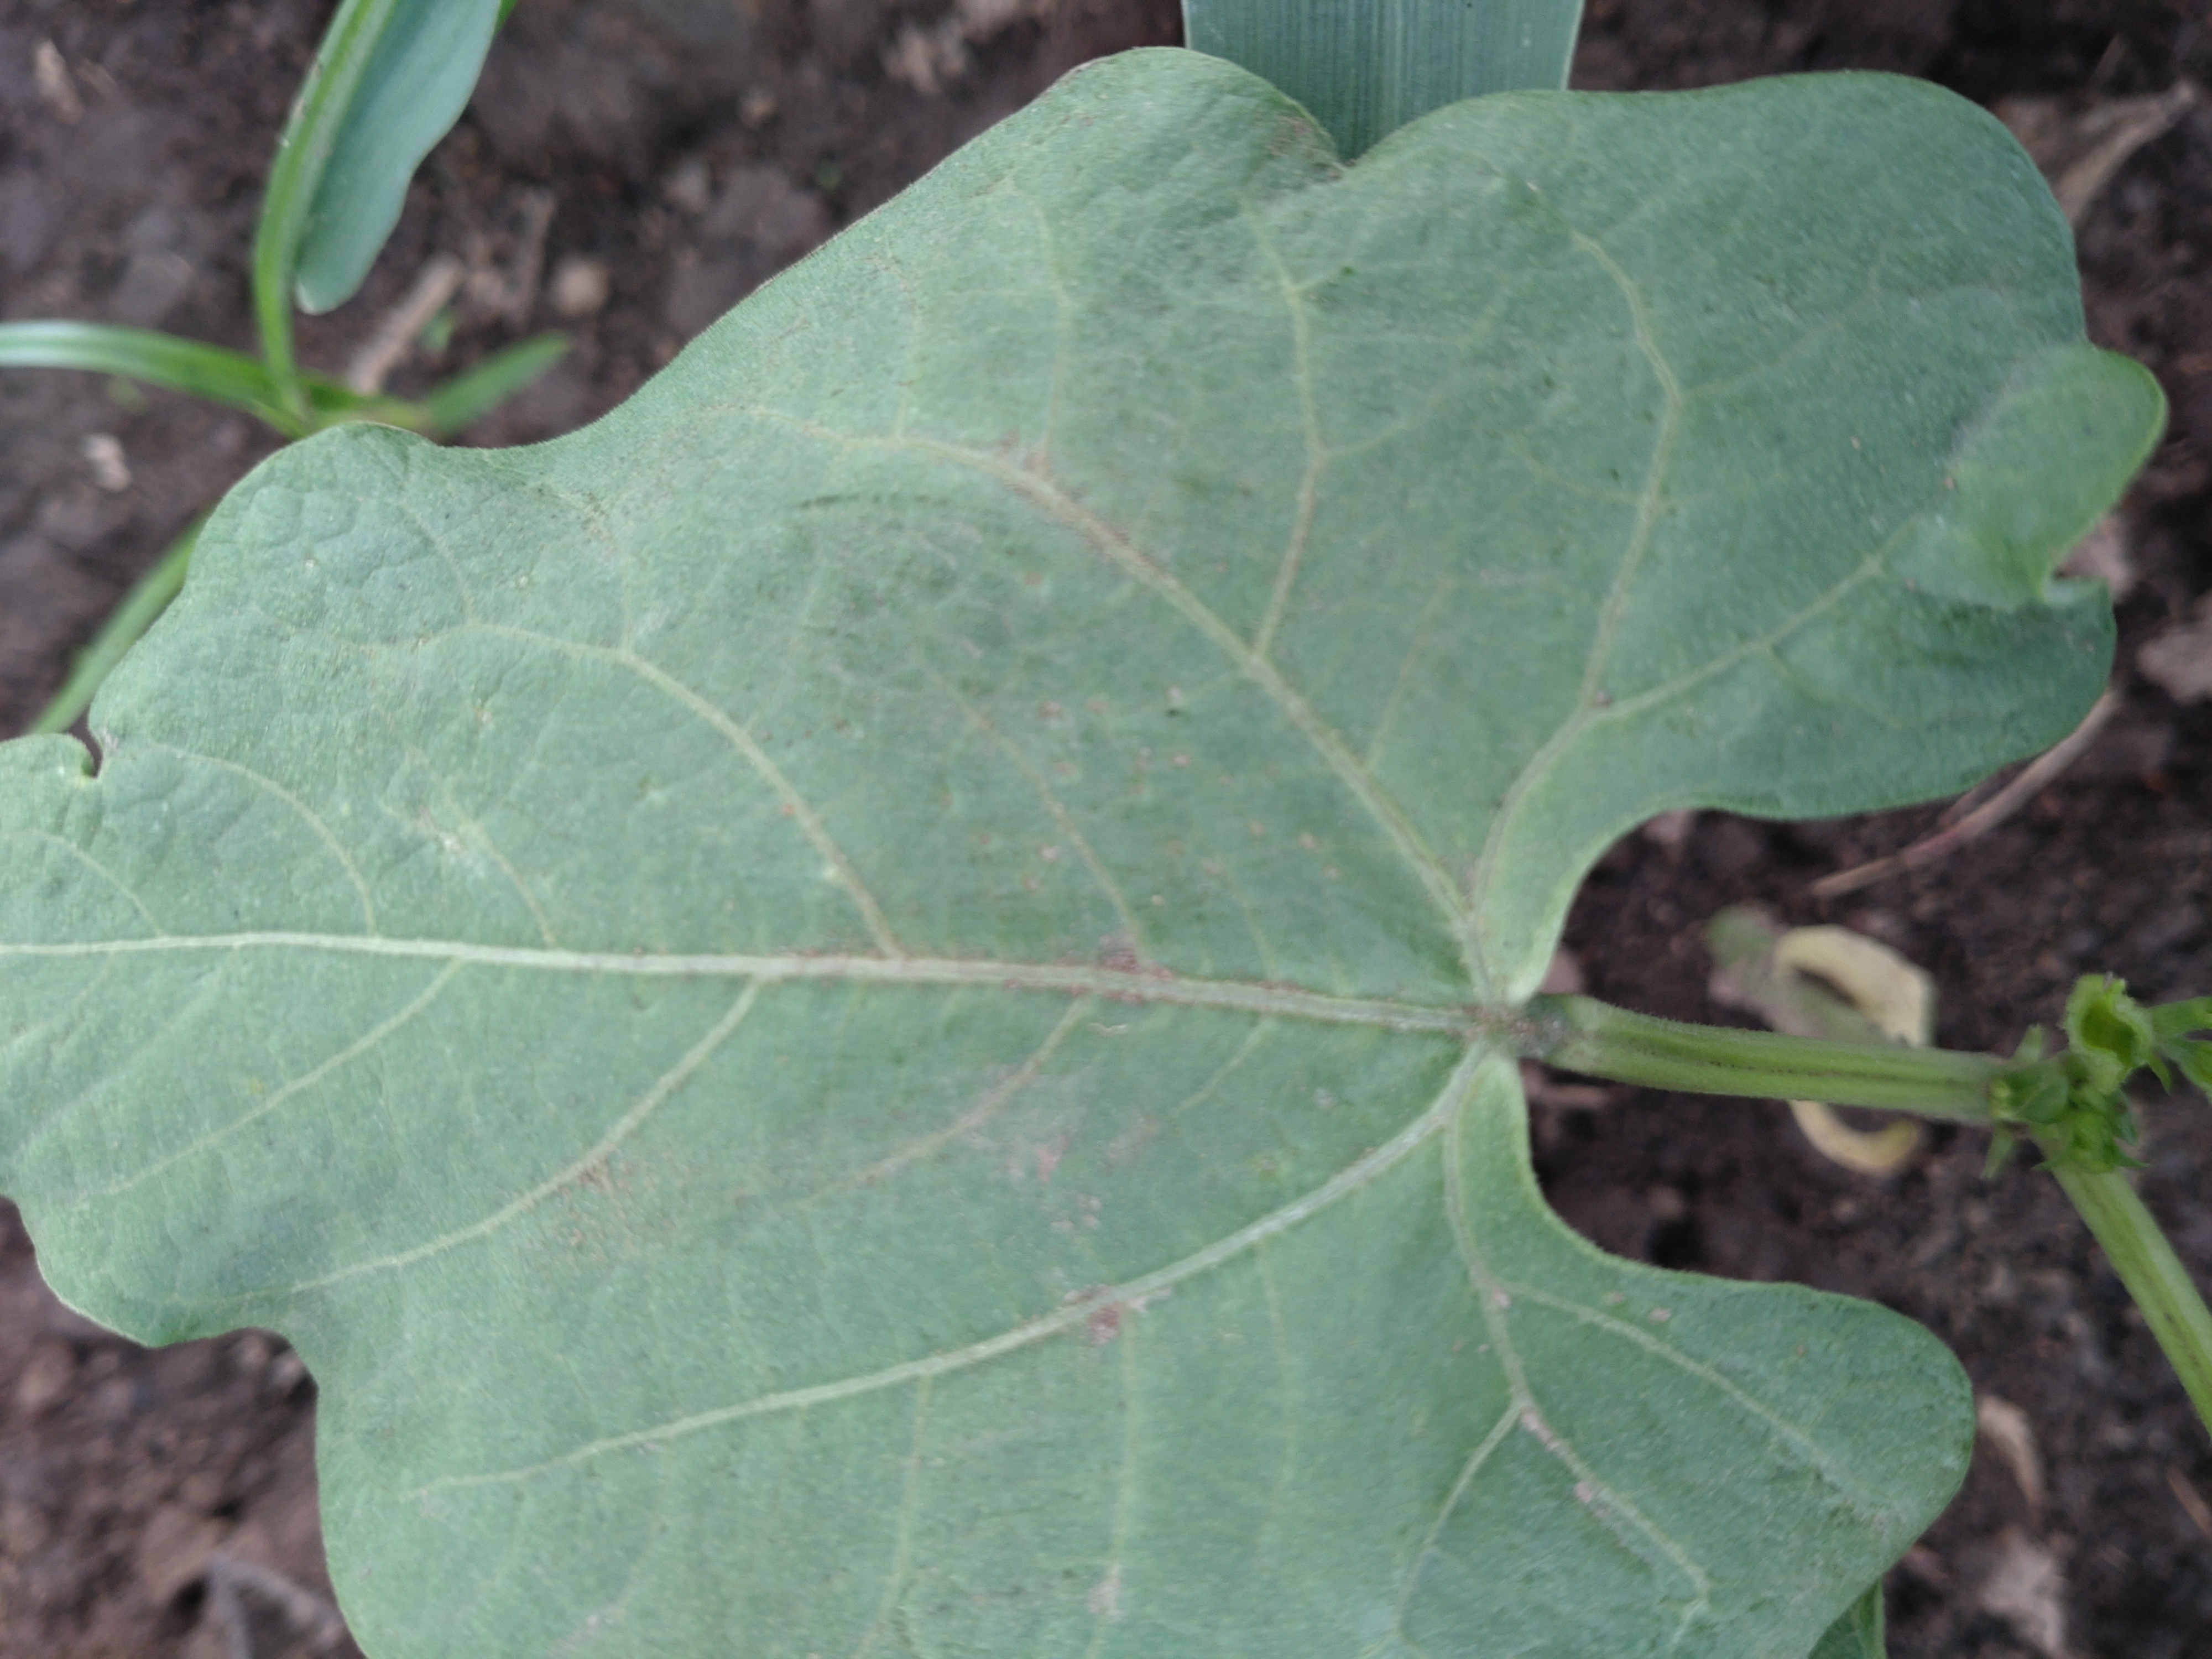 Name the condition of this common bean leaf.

healthy
